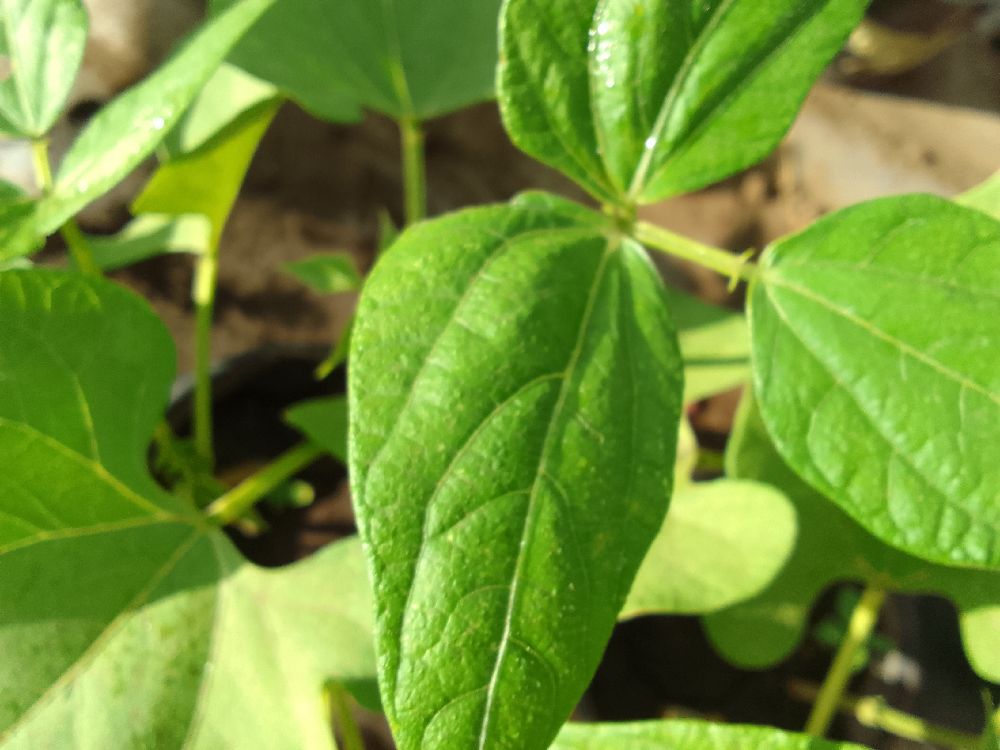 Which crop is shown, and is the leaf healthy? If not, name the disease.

common bean, healthy
